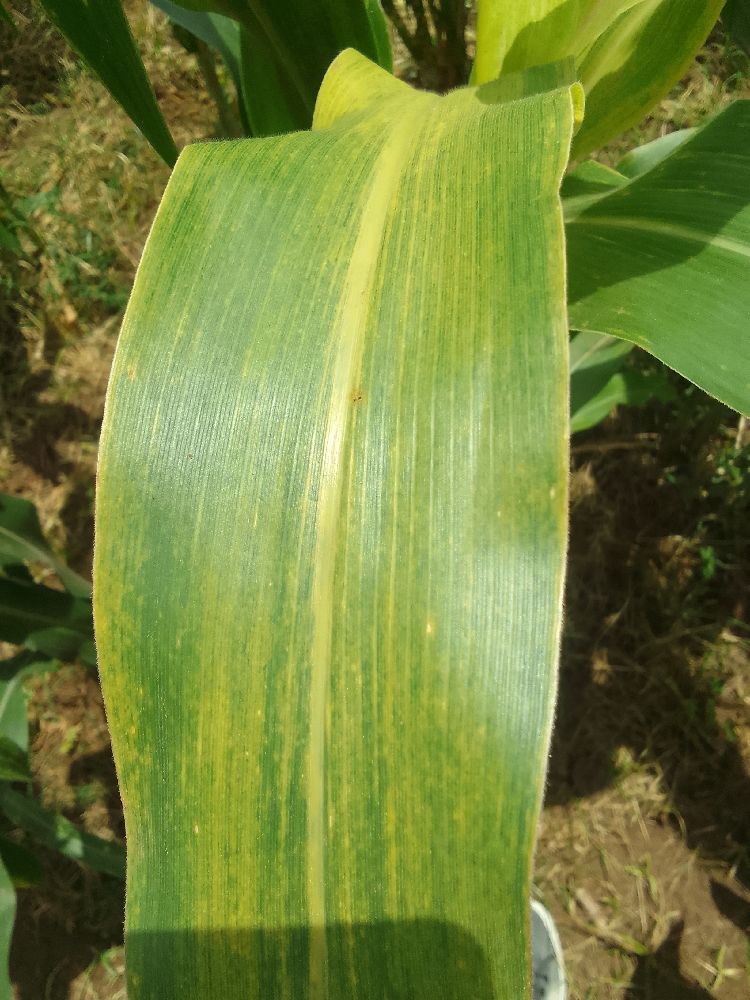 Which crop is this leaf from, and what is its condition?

maize, maize lethal necrosis
